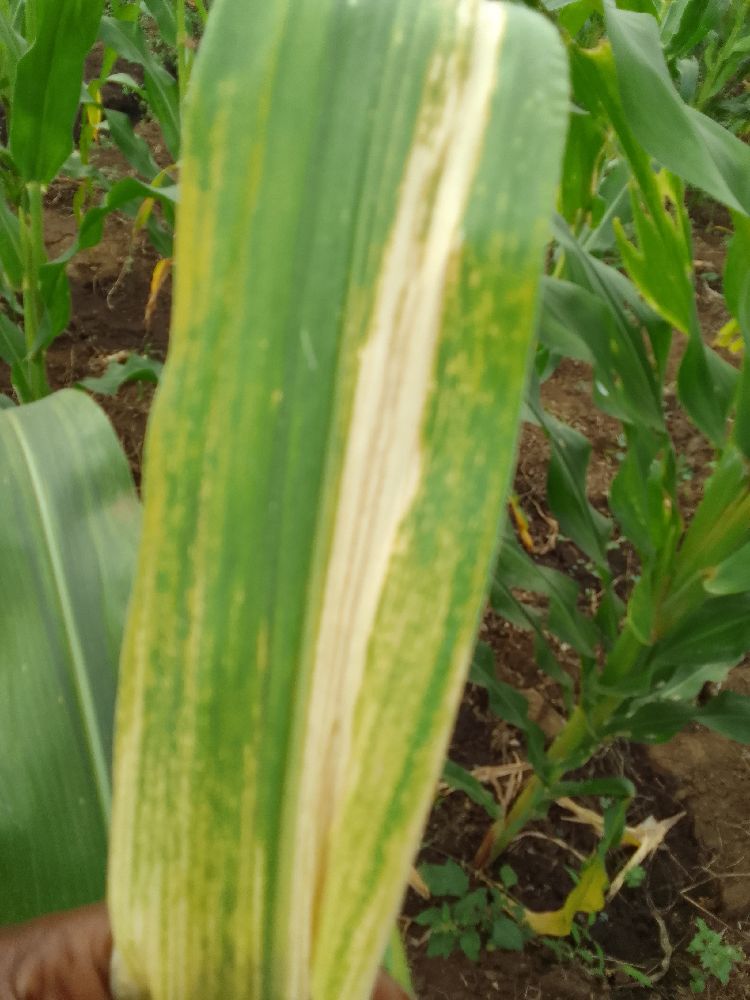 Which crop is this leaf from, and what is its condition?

maize, maize lethal necrosis
